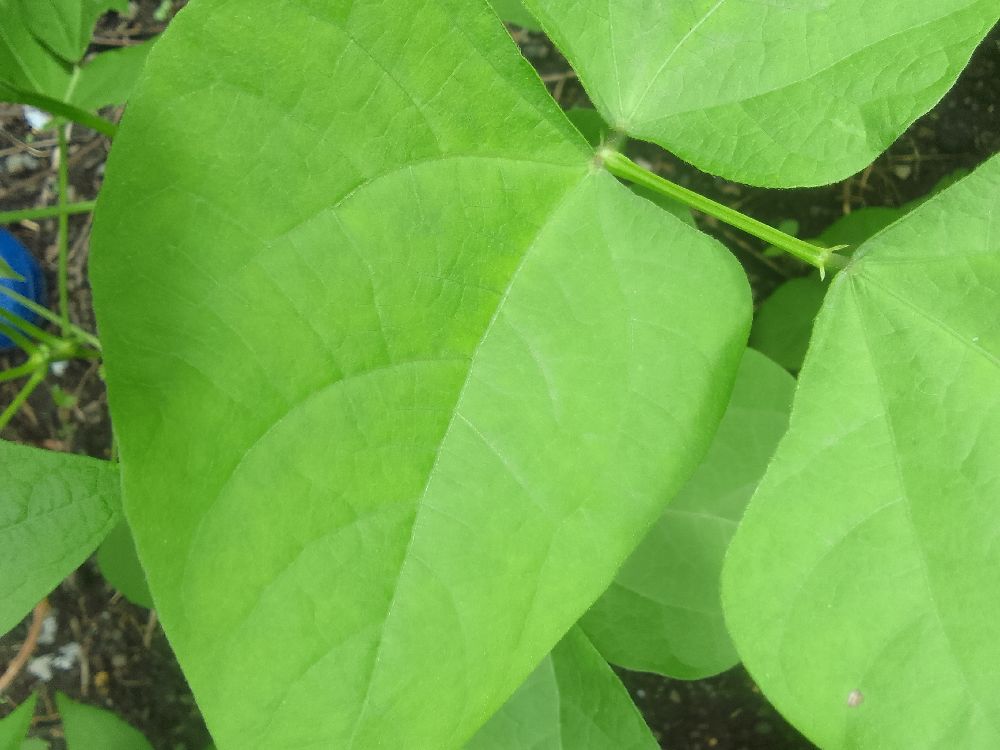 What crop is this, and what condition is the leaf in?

common bean, healthy
